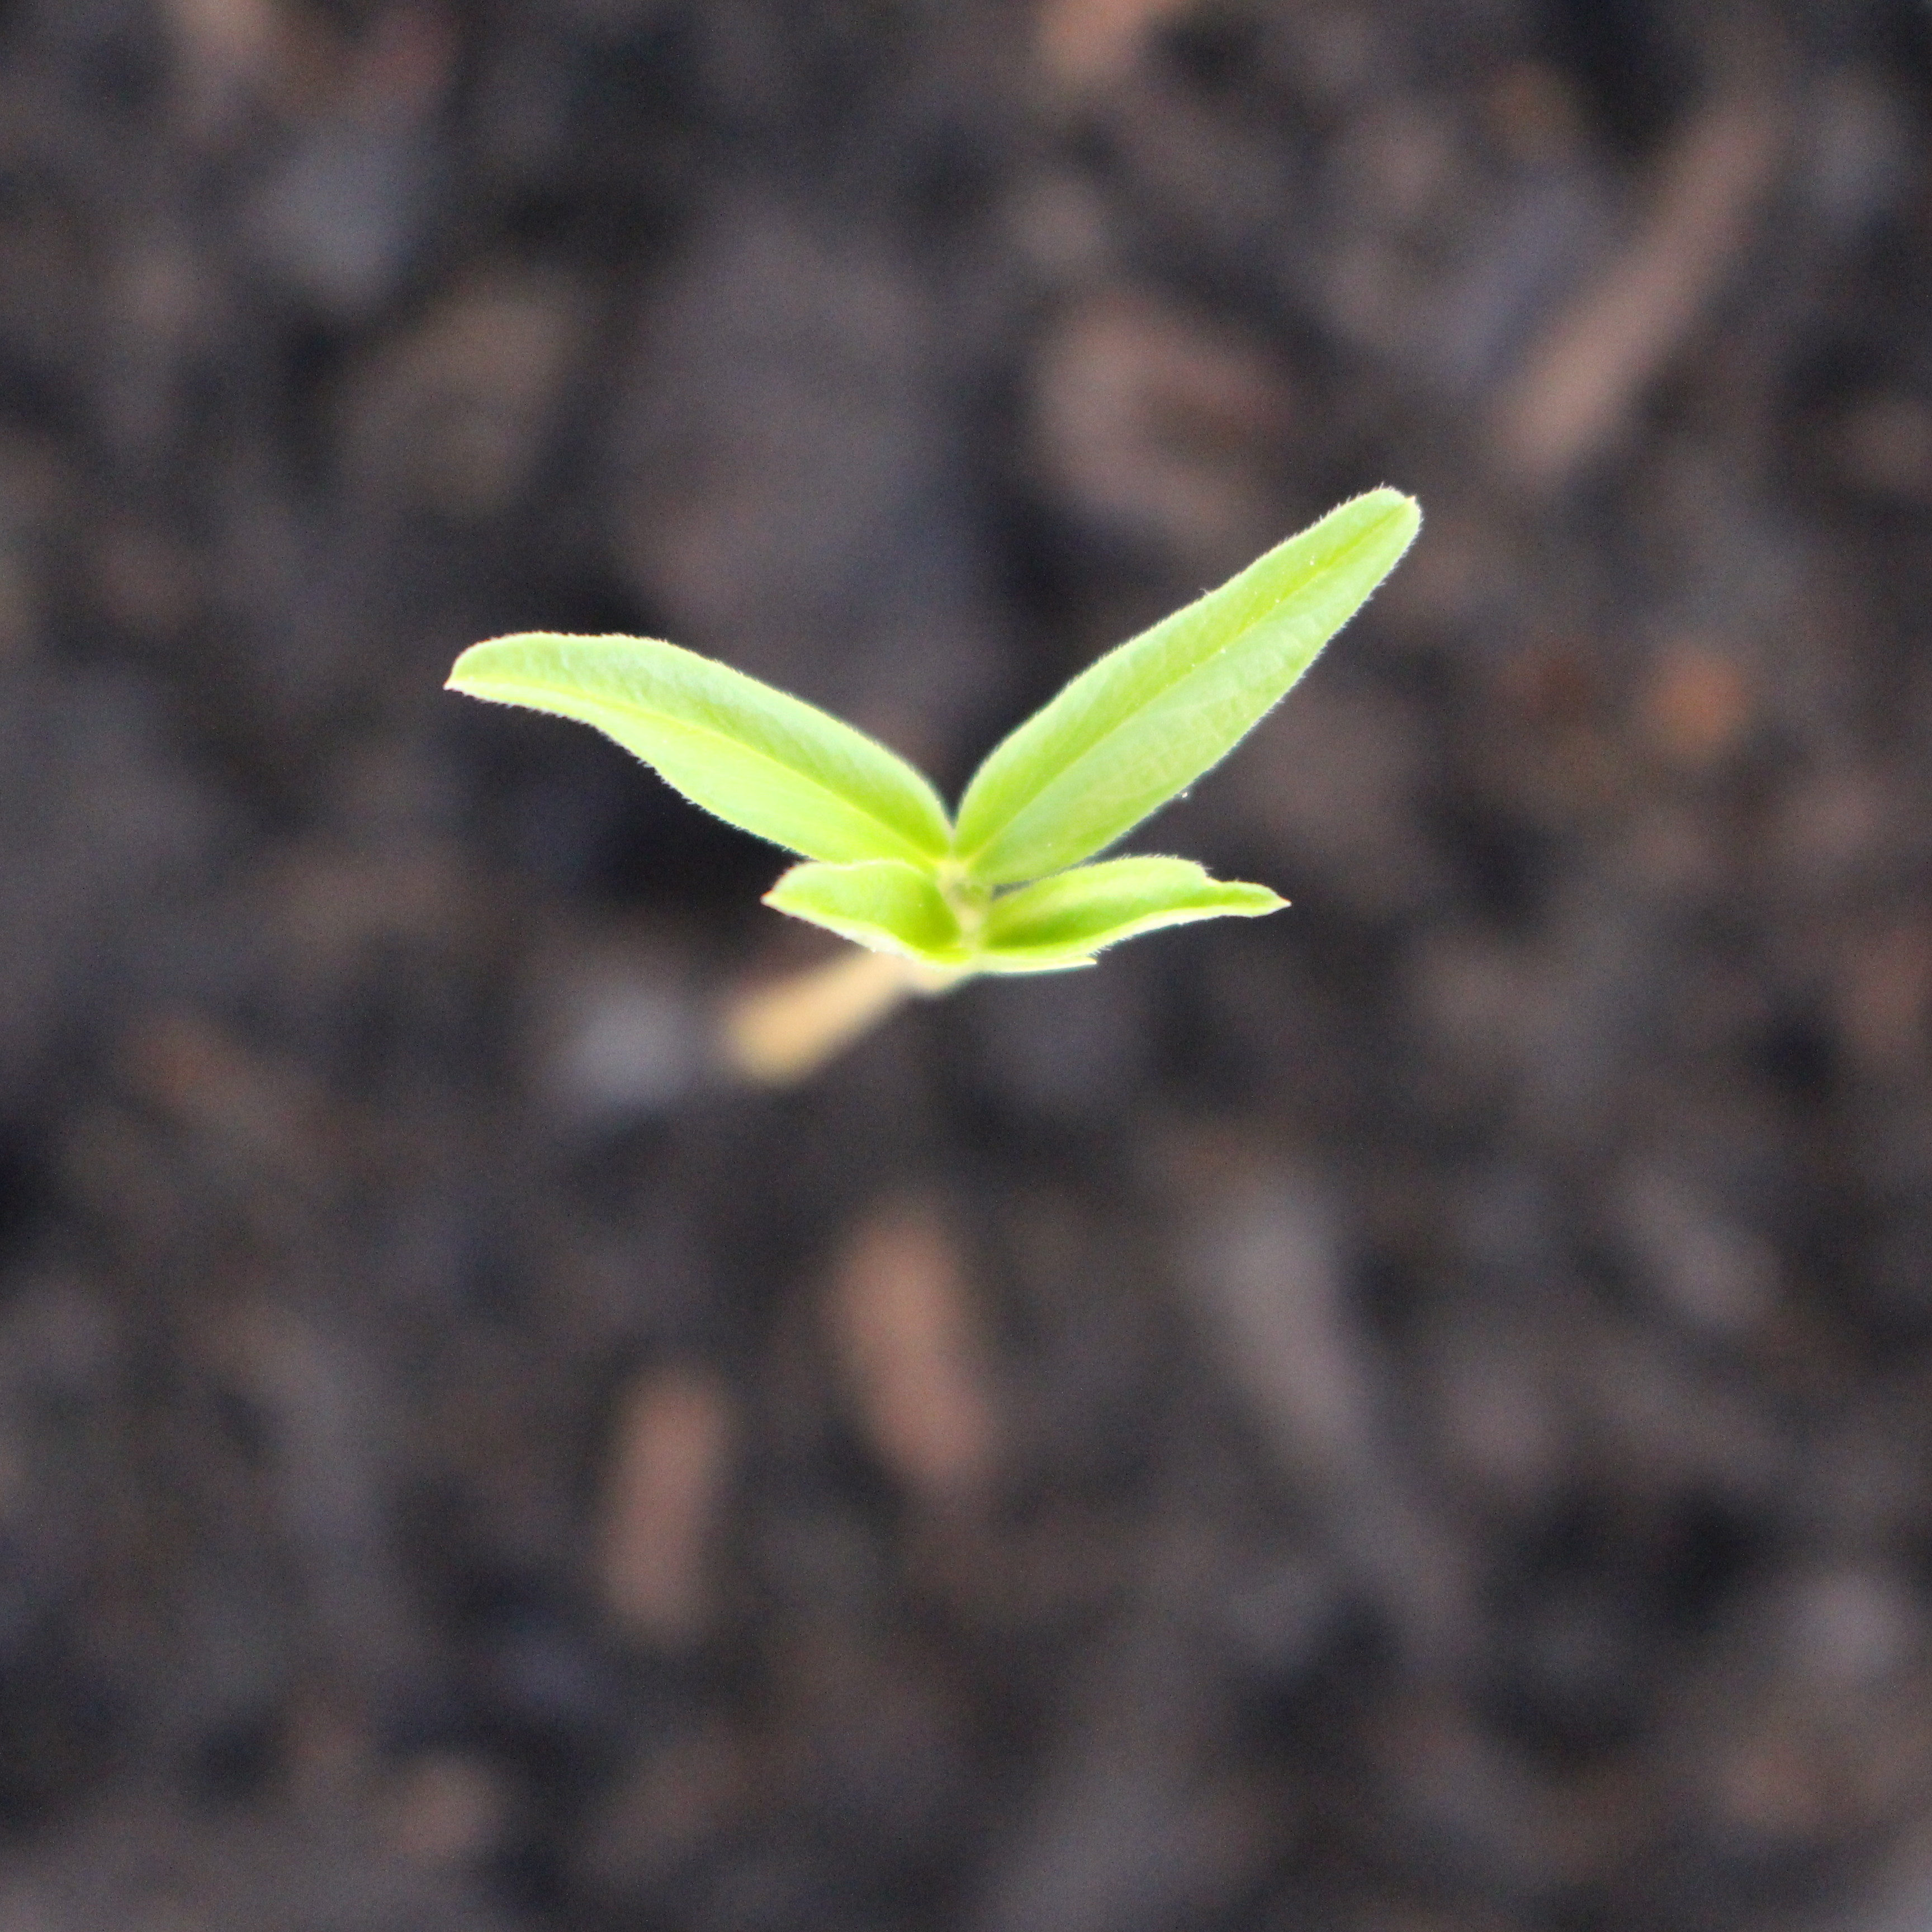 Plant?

Vicia sativa
